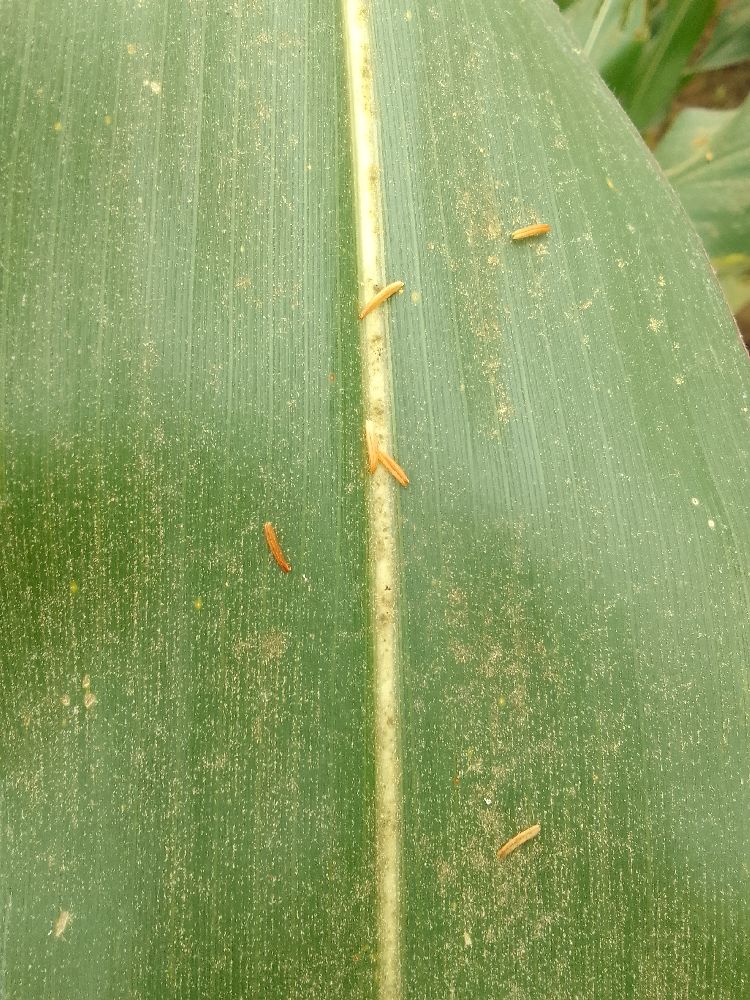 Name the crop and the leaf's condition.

maize, healthy
